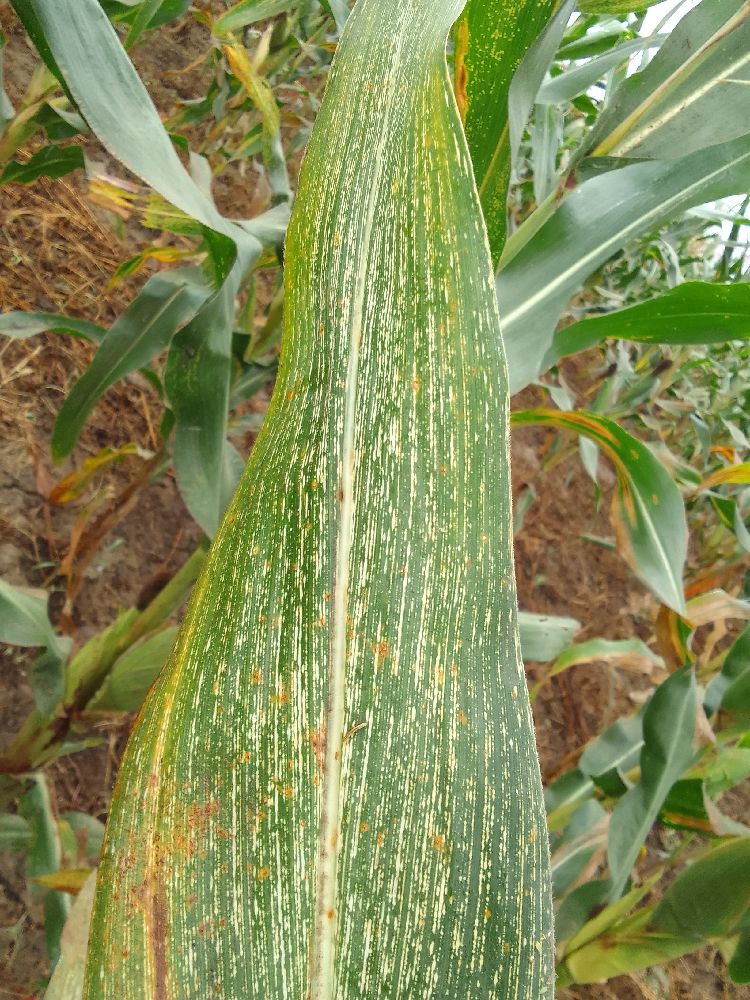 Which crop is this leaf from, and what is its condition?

maize, maize streak virus
